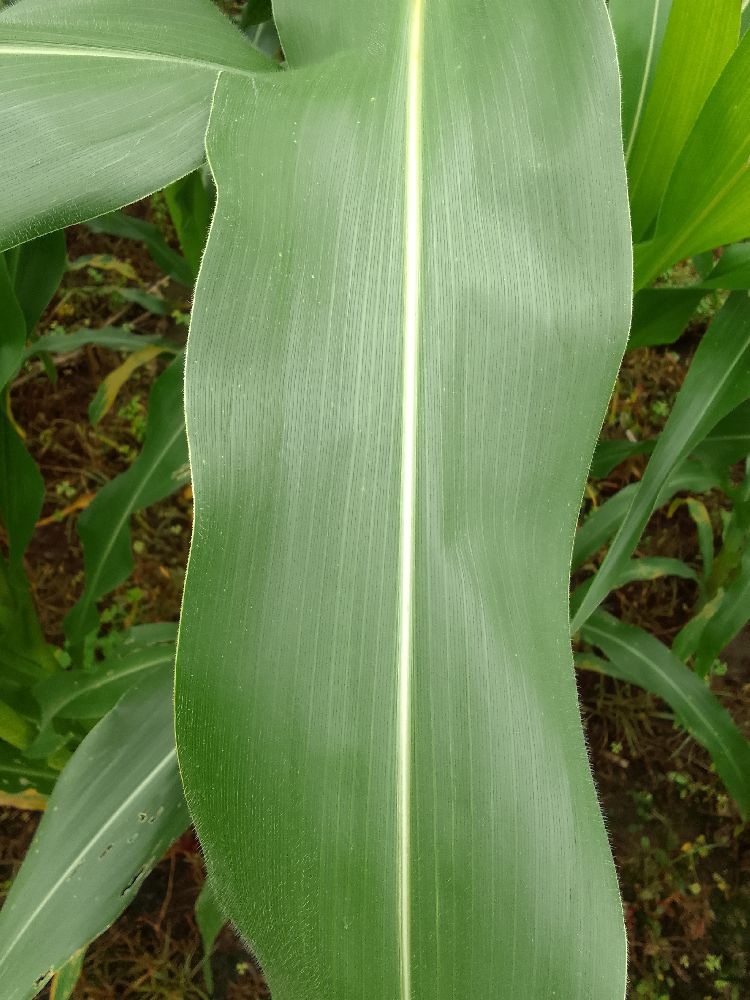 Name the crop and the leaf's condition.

maize, healthy
